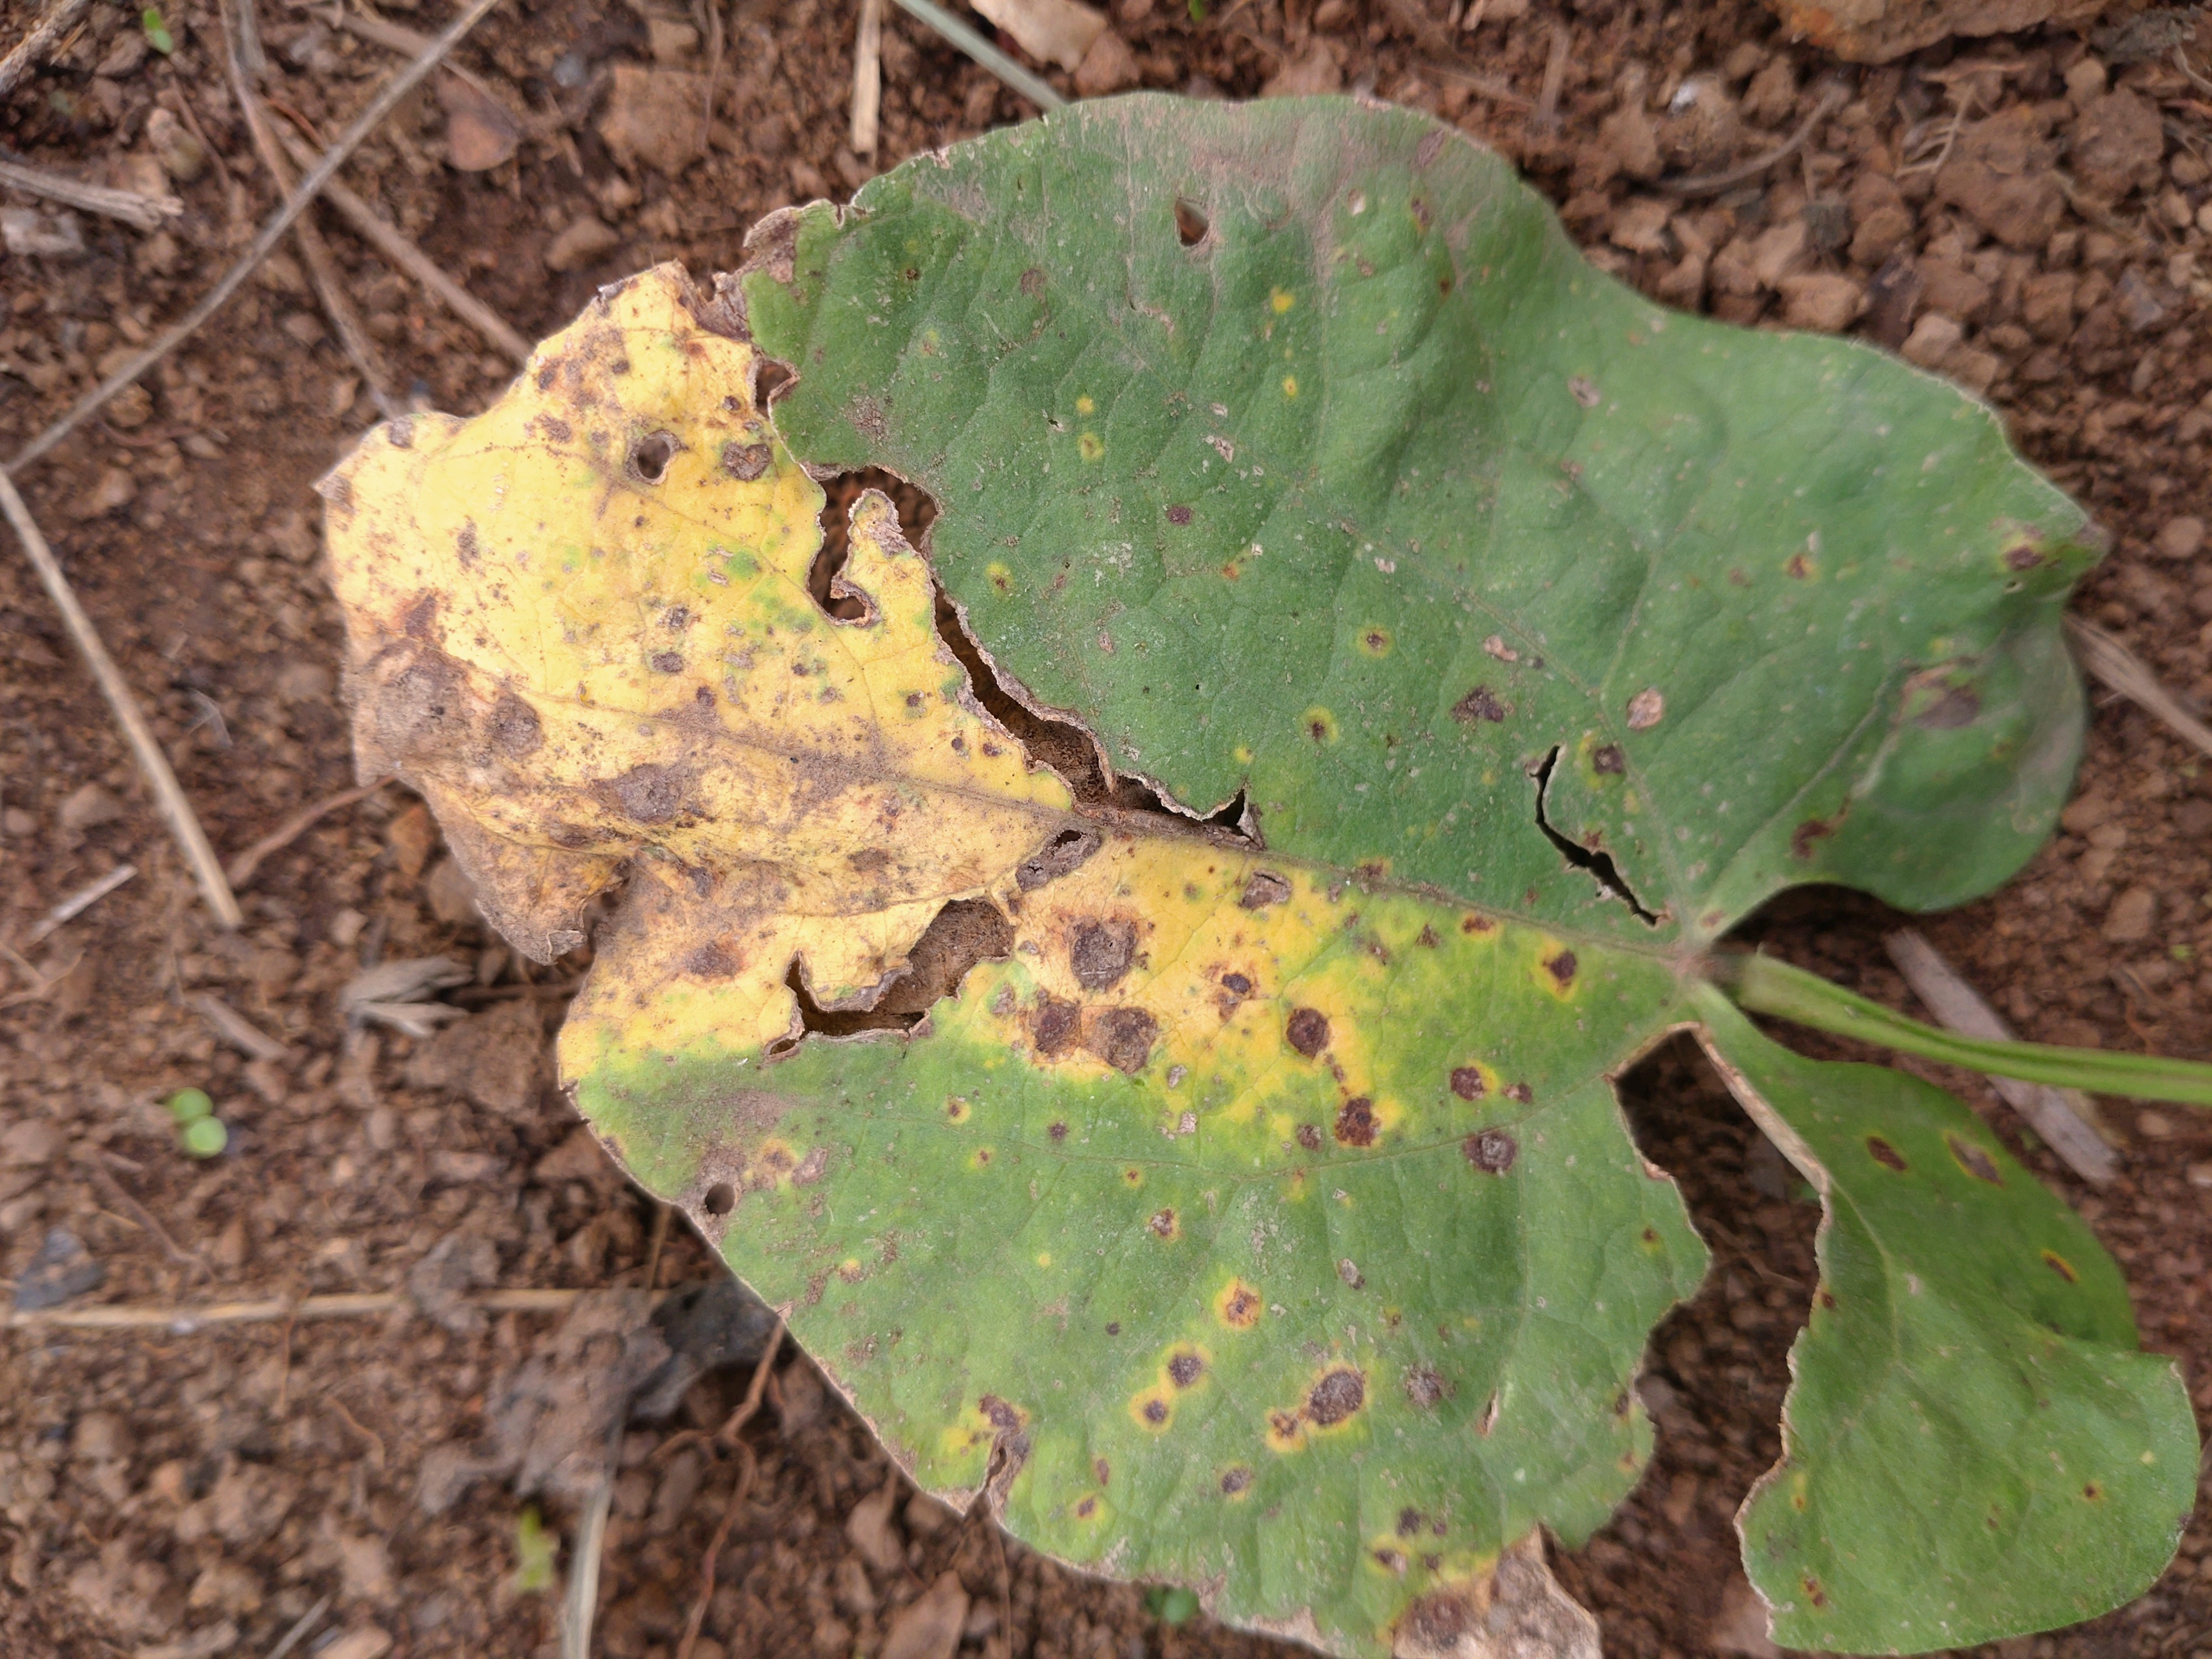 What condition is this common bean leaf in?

rust
